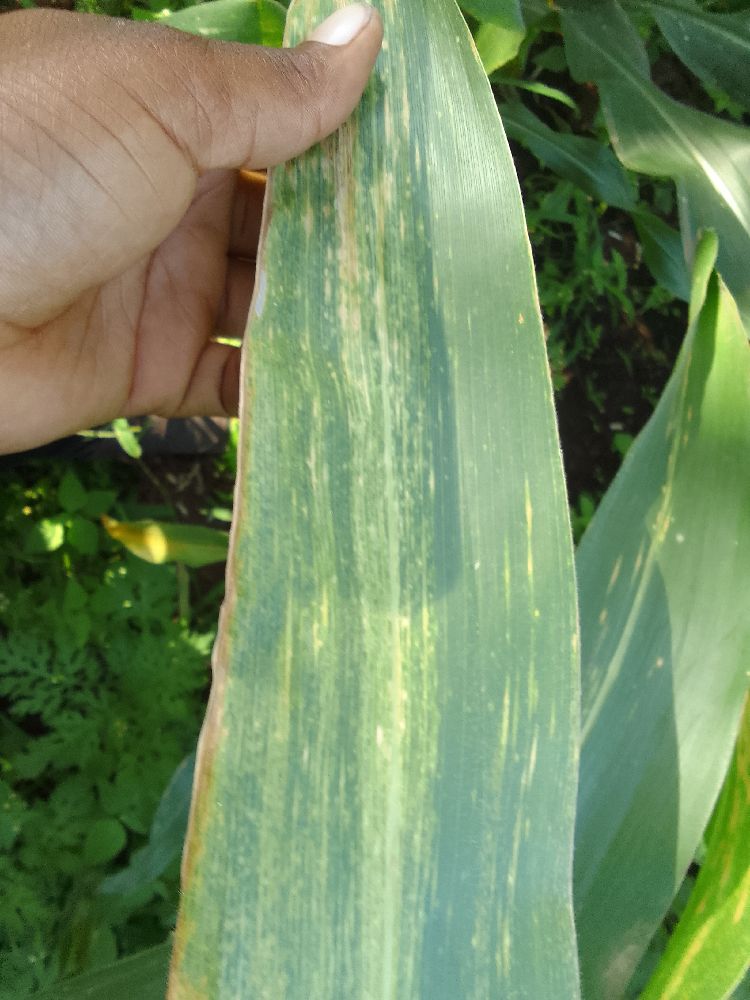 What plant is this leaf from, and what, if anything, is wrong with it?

maize, maize lethal necrosis
